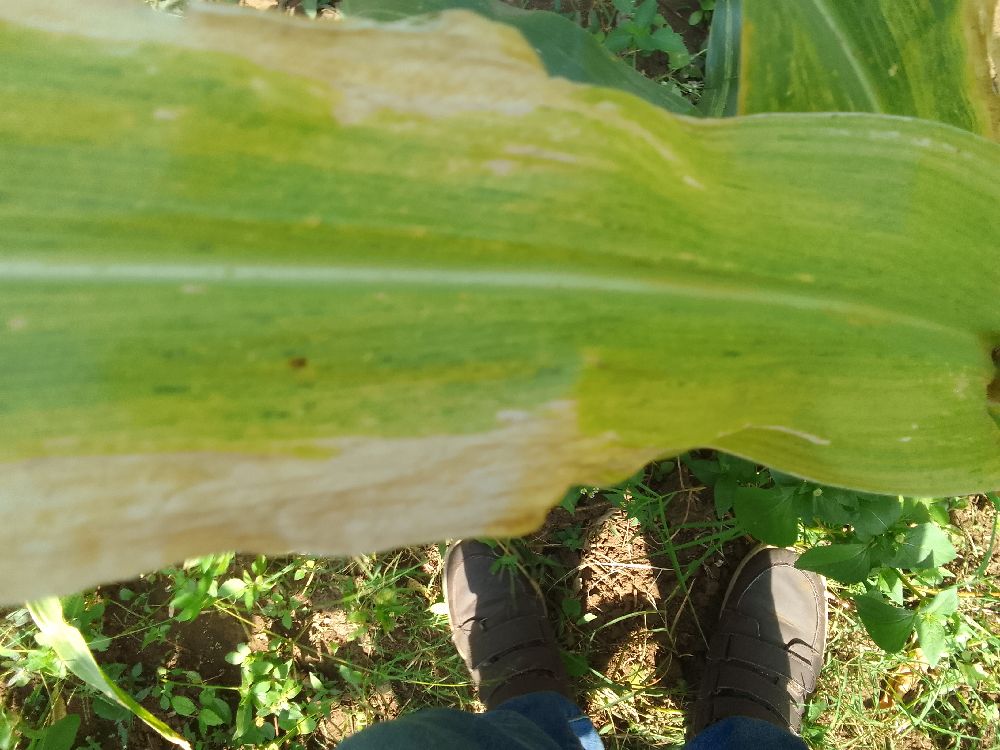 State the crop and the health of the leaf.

maize, maize lethal necrosis
